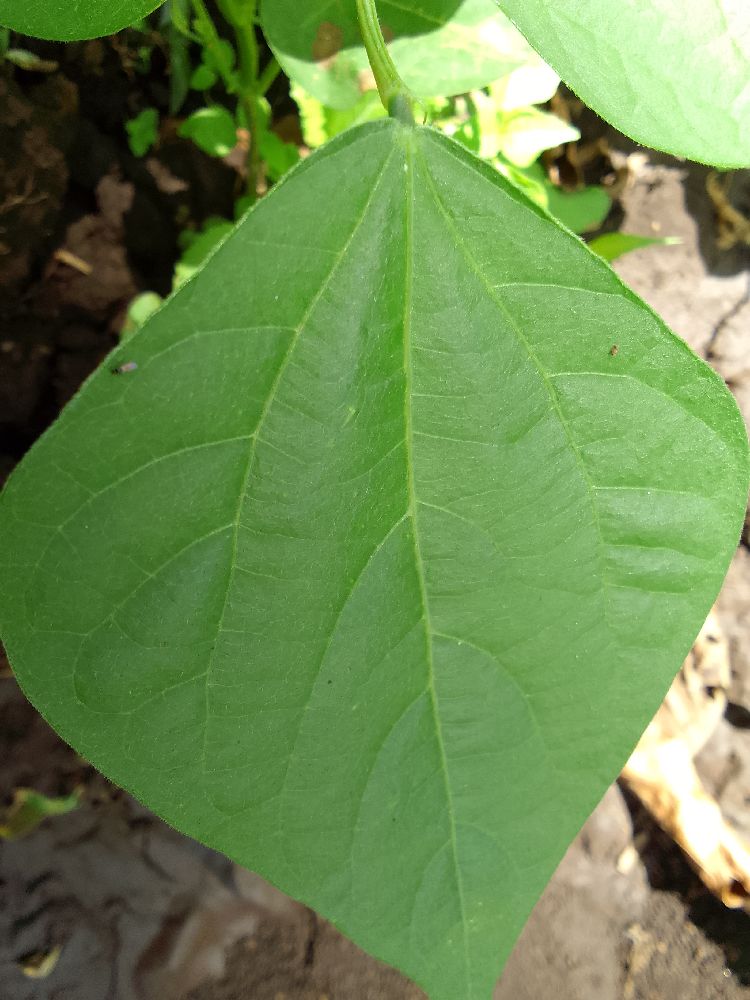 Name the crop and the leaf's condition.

common bean, healthy
